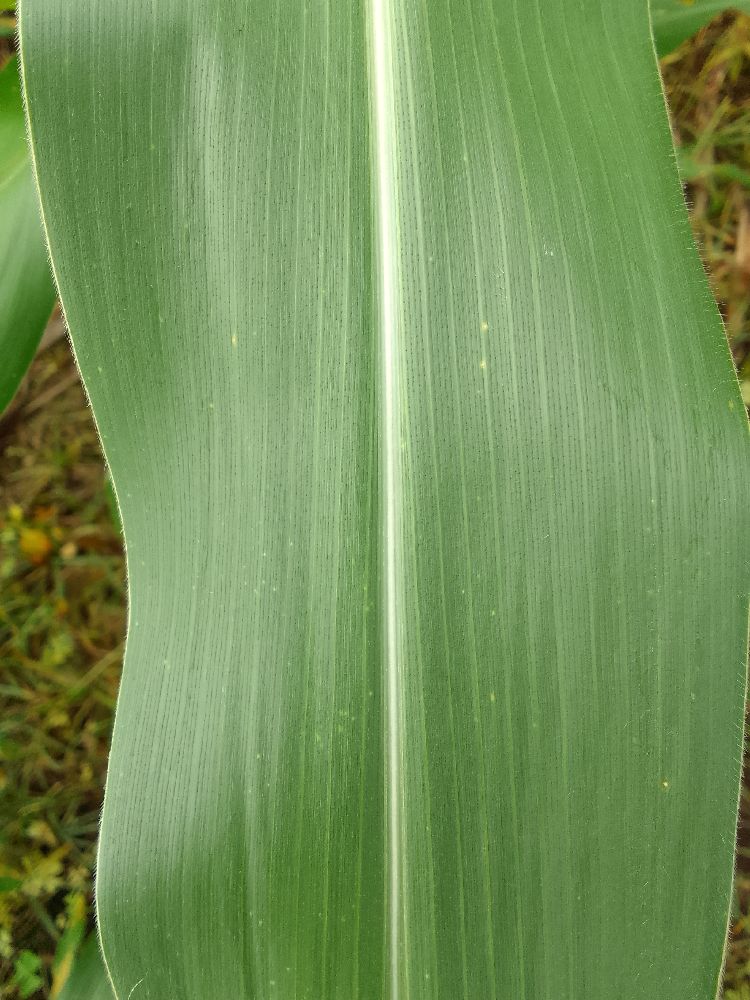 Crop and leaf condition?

maize, healthy
